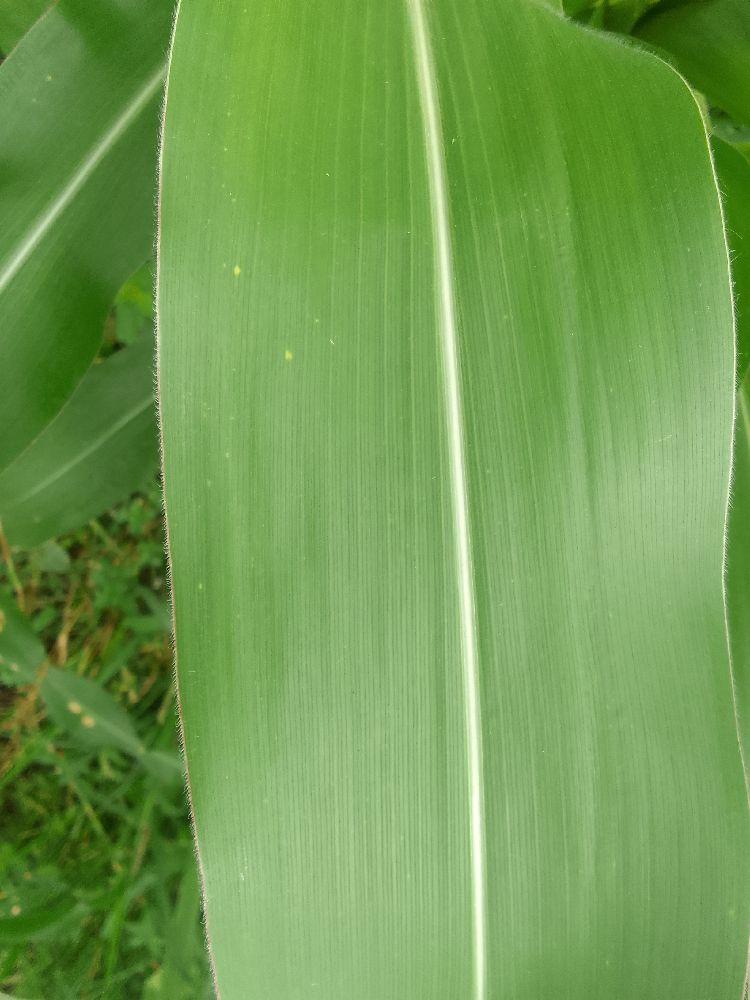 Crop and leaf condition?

maize, healthy
